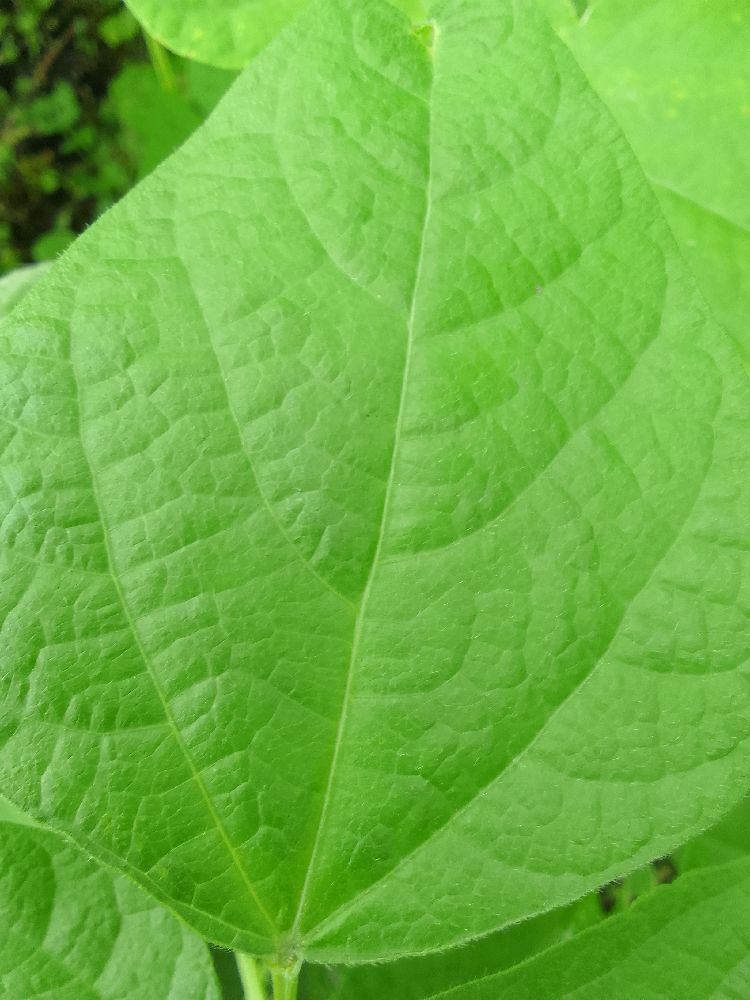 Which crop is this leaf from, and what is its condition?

common bean, healthy
